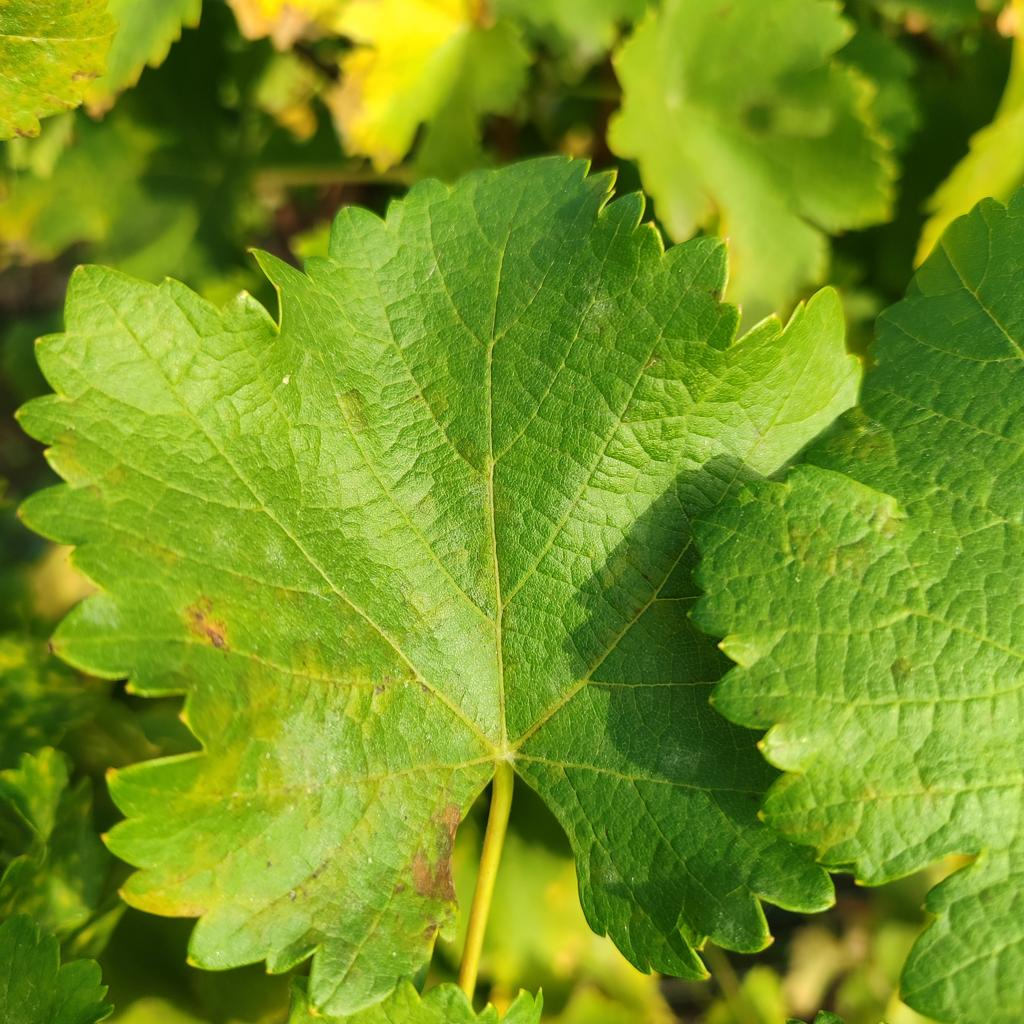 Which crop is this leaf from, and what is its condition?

grapevine, powdery mildew
